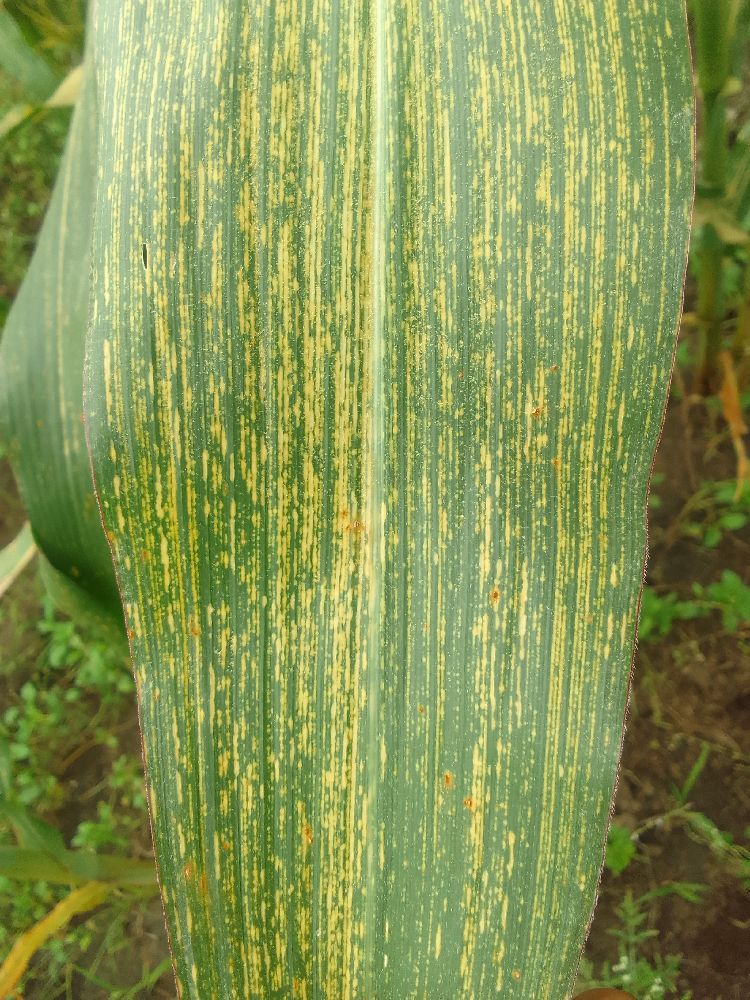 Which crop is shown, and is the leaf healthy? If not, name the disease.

maize, maize streak virus
